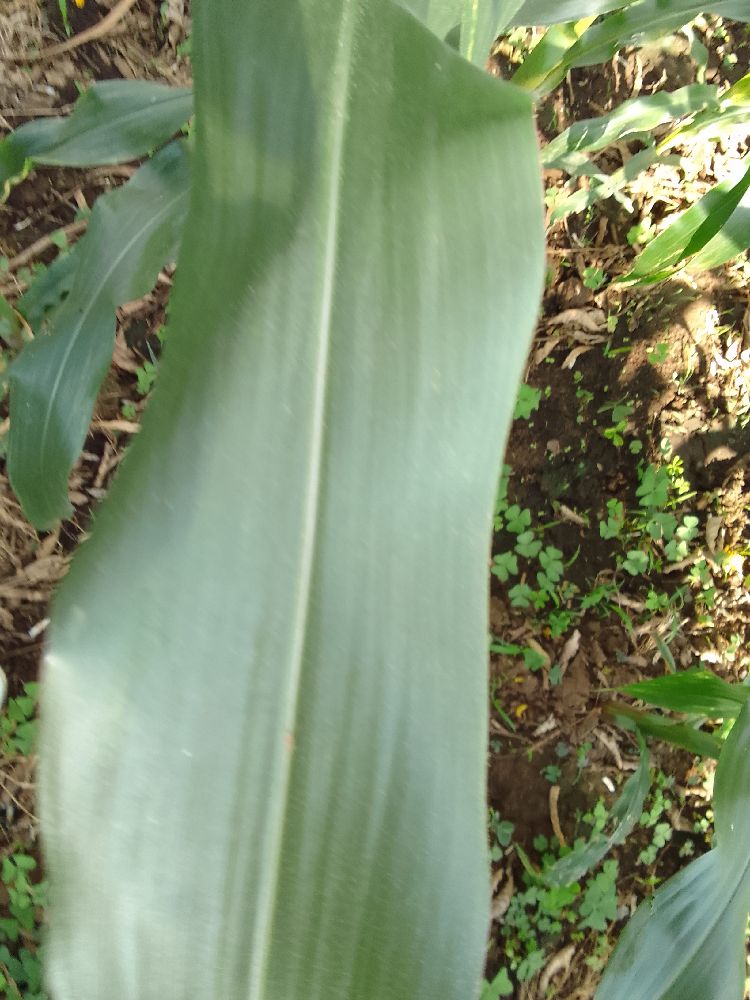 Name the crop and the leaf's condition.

maize, healthy
